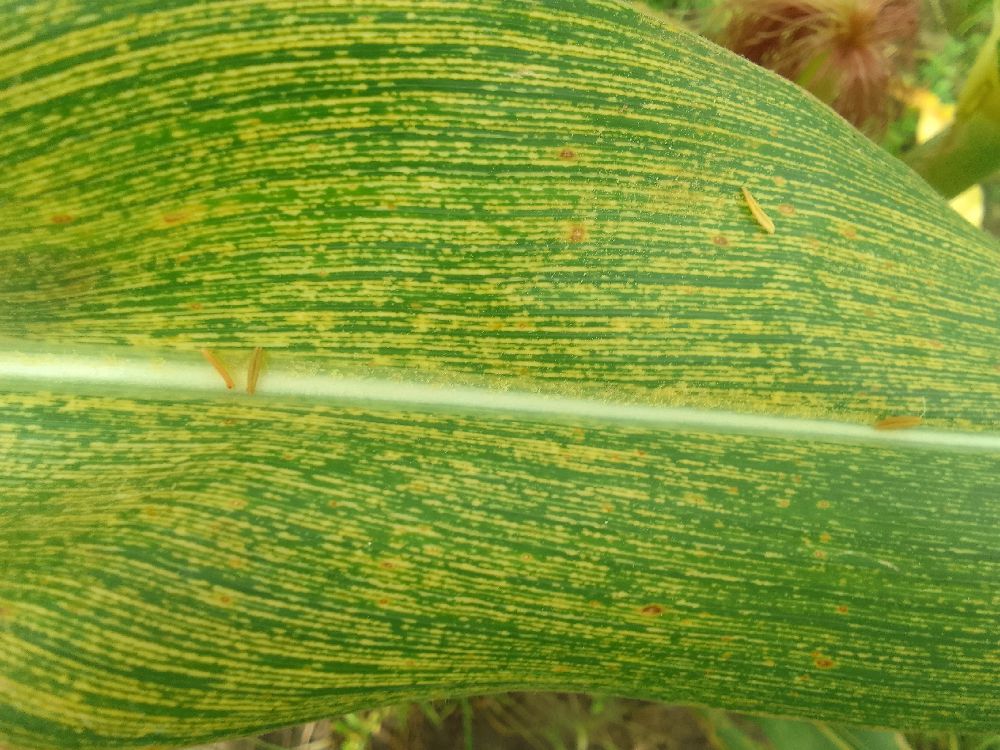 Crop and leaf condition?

maize, maize streak virus
